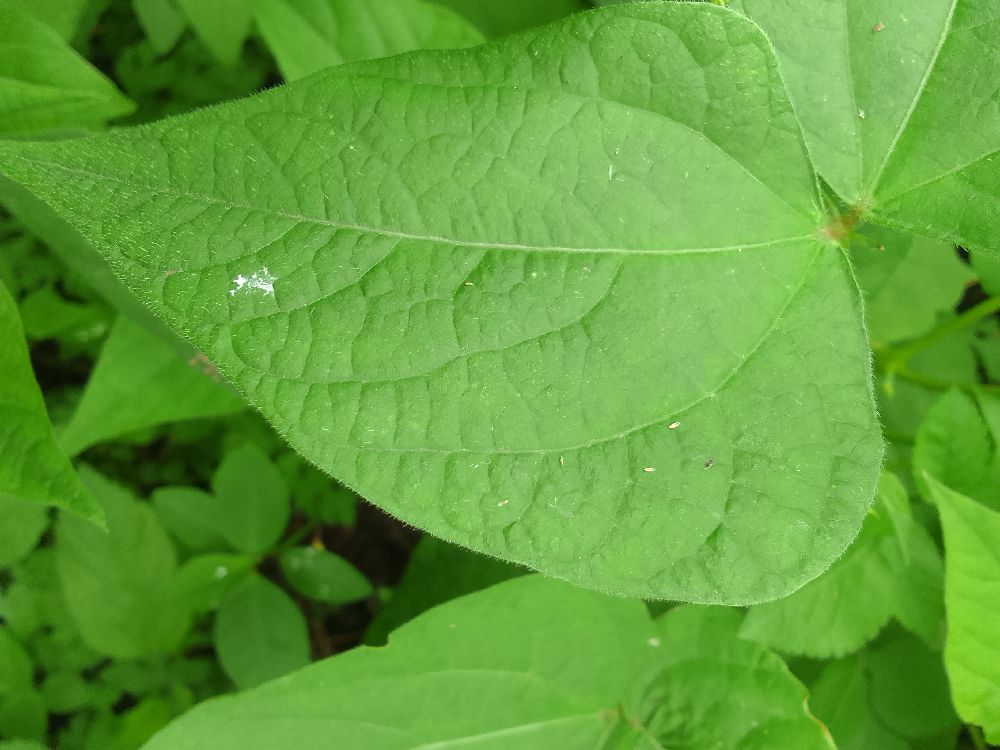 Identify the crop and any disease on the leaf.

common bean, healthy
